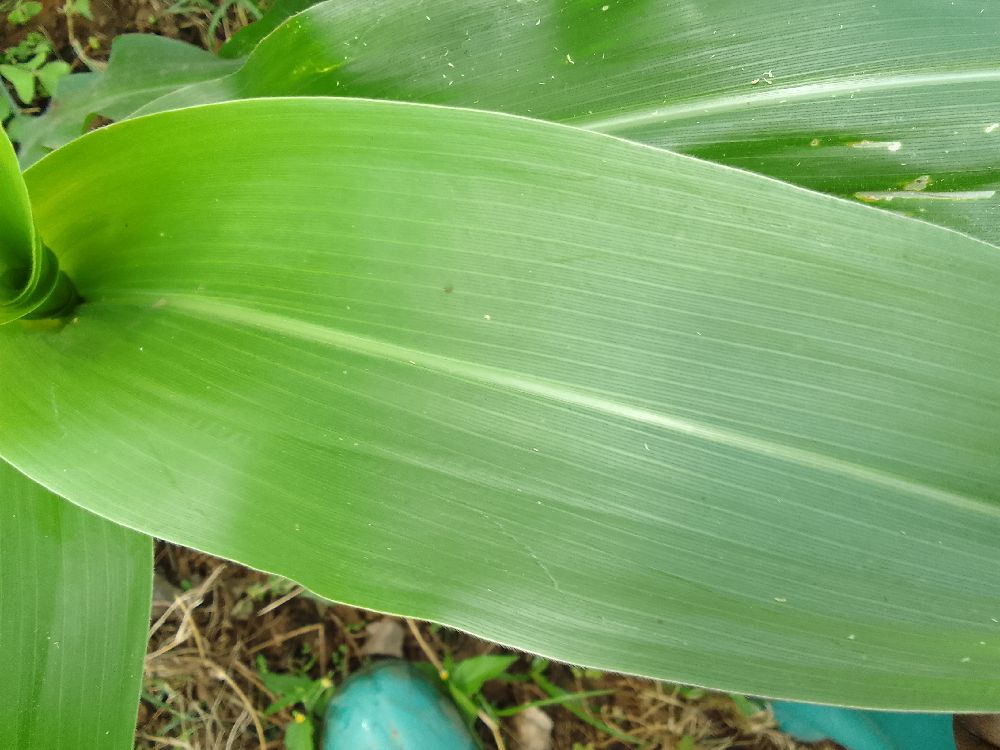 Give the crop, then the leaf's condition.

maize, healthy
